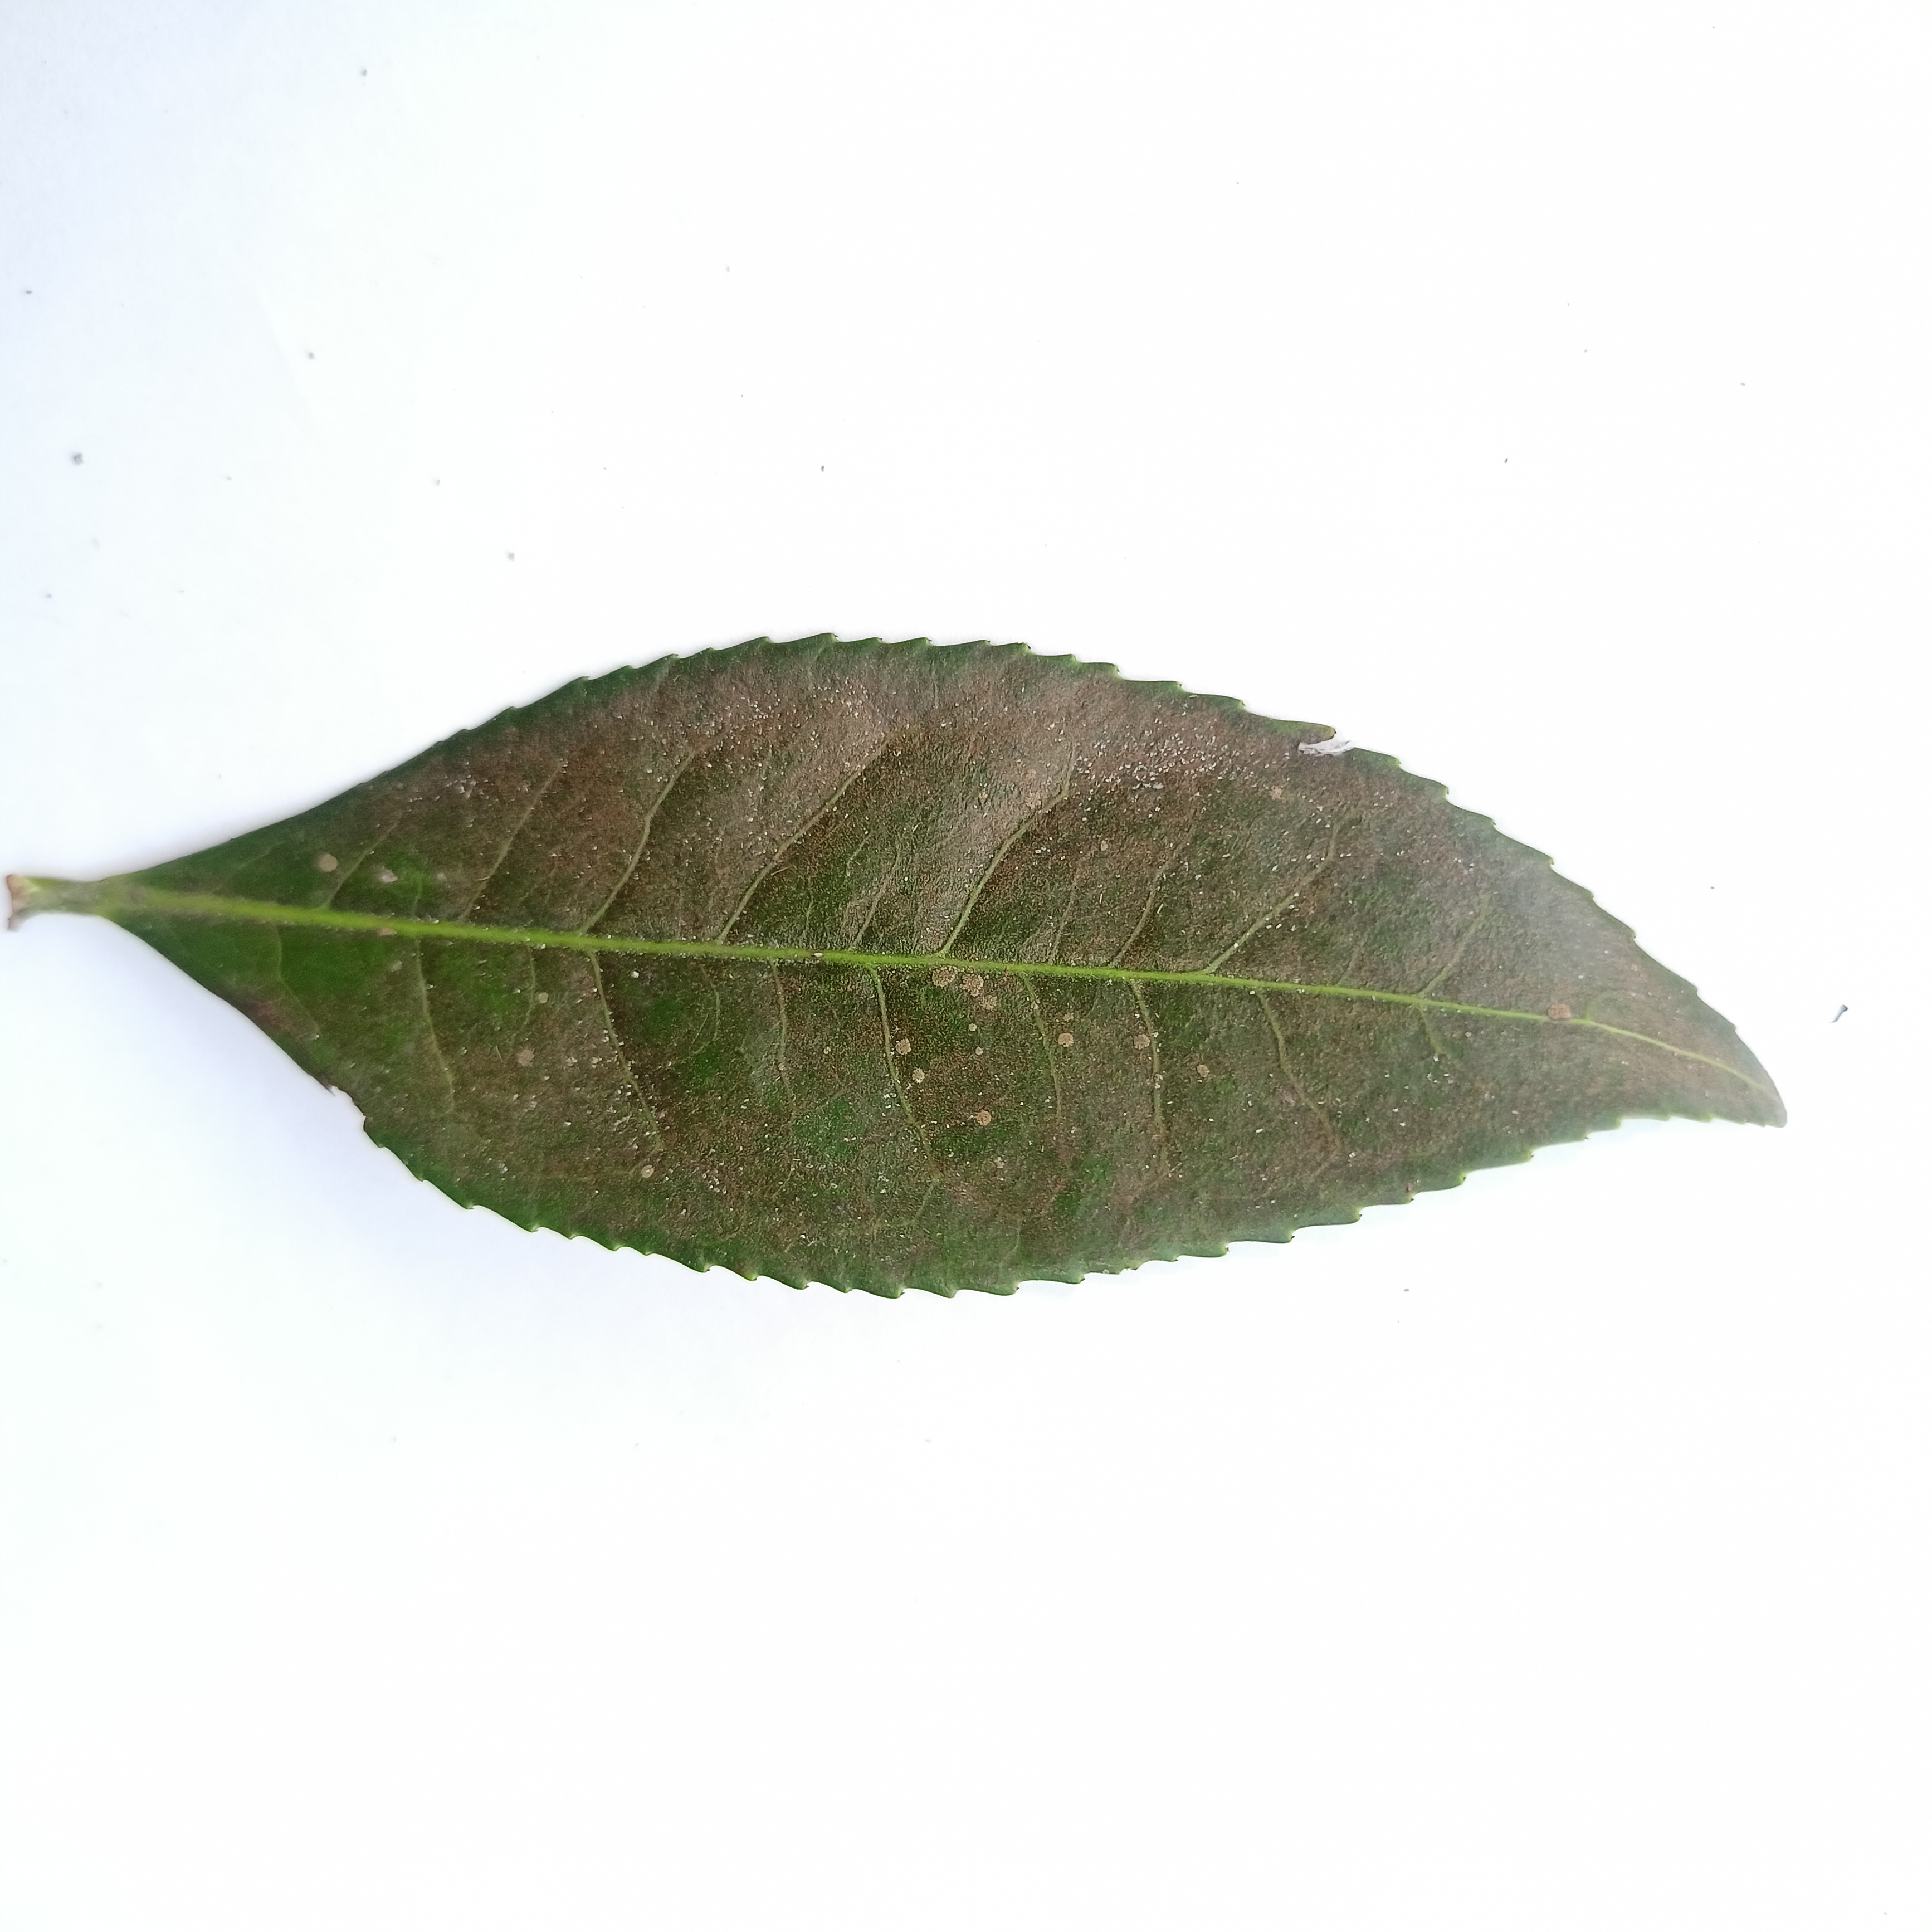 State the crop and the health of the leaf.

tea, red rust
